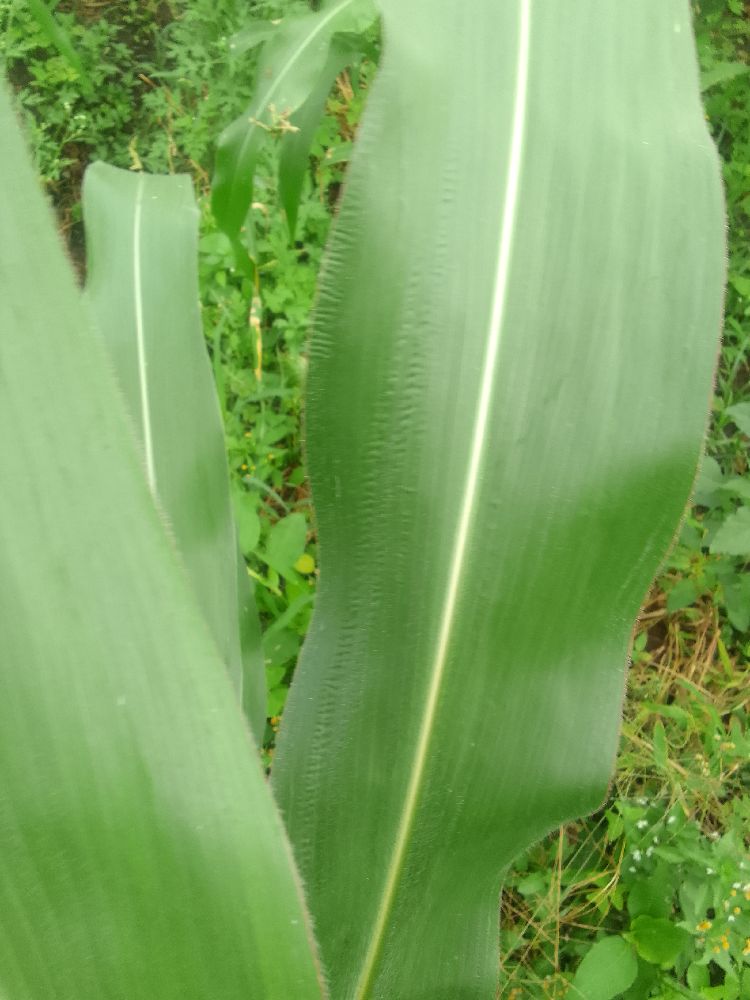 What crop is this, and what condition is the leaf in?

maize, healthy
